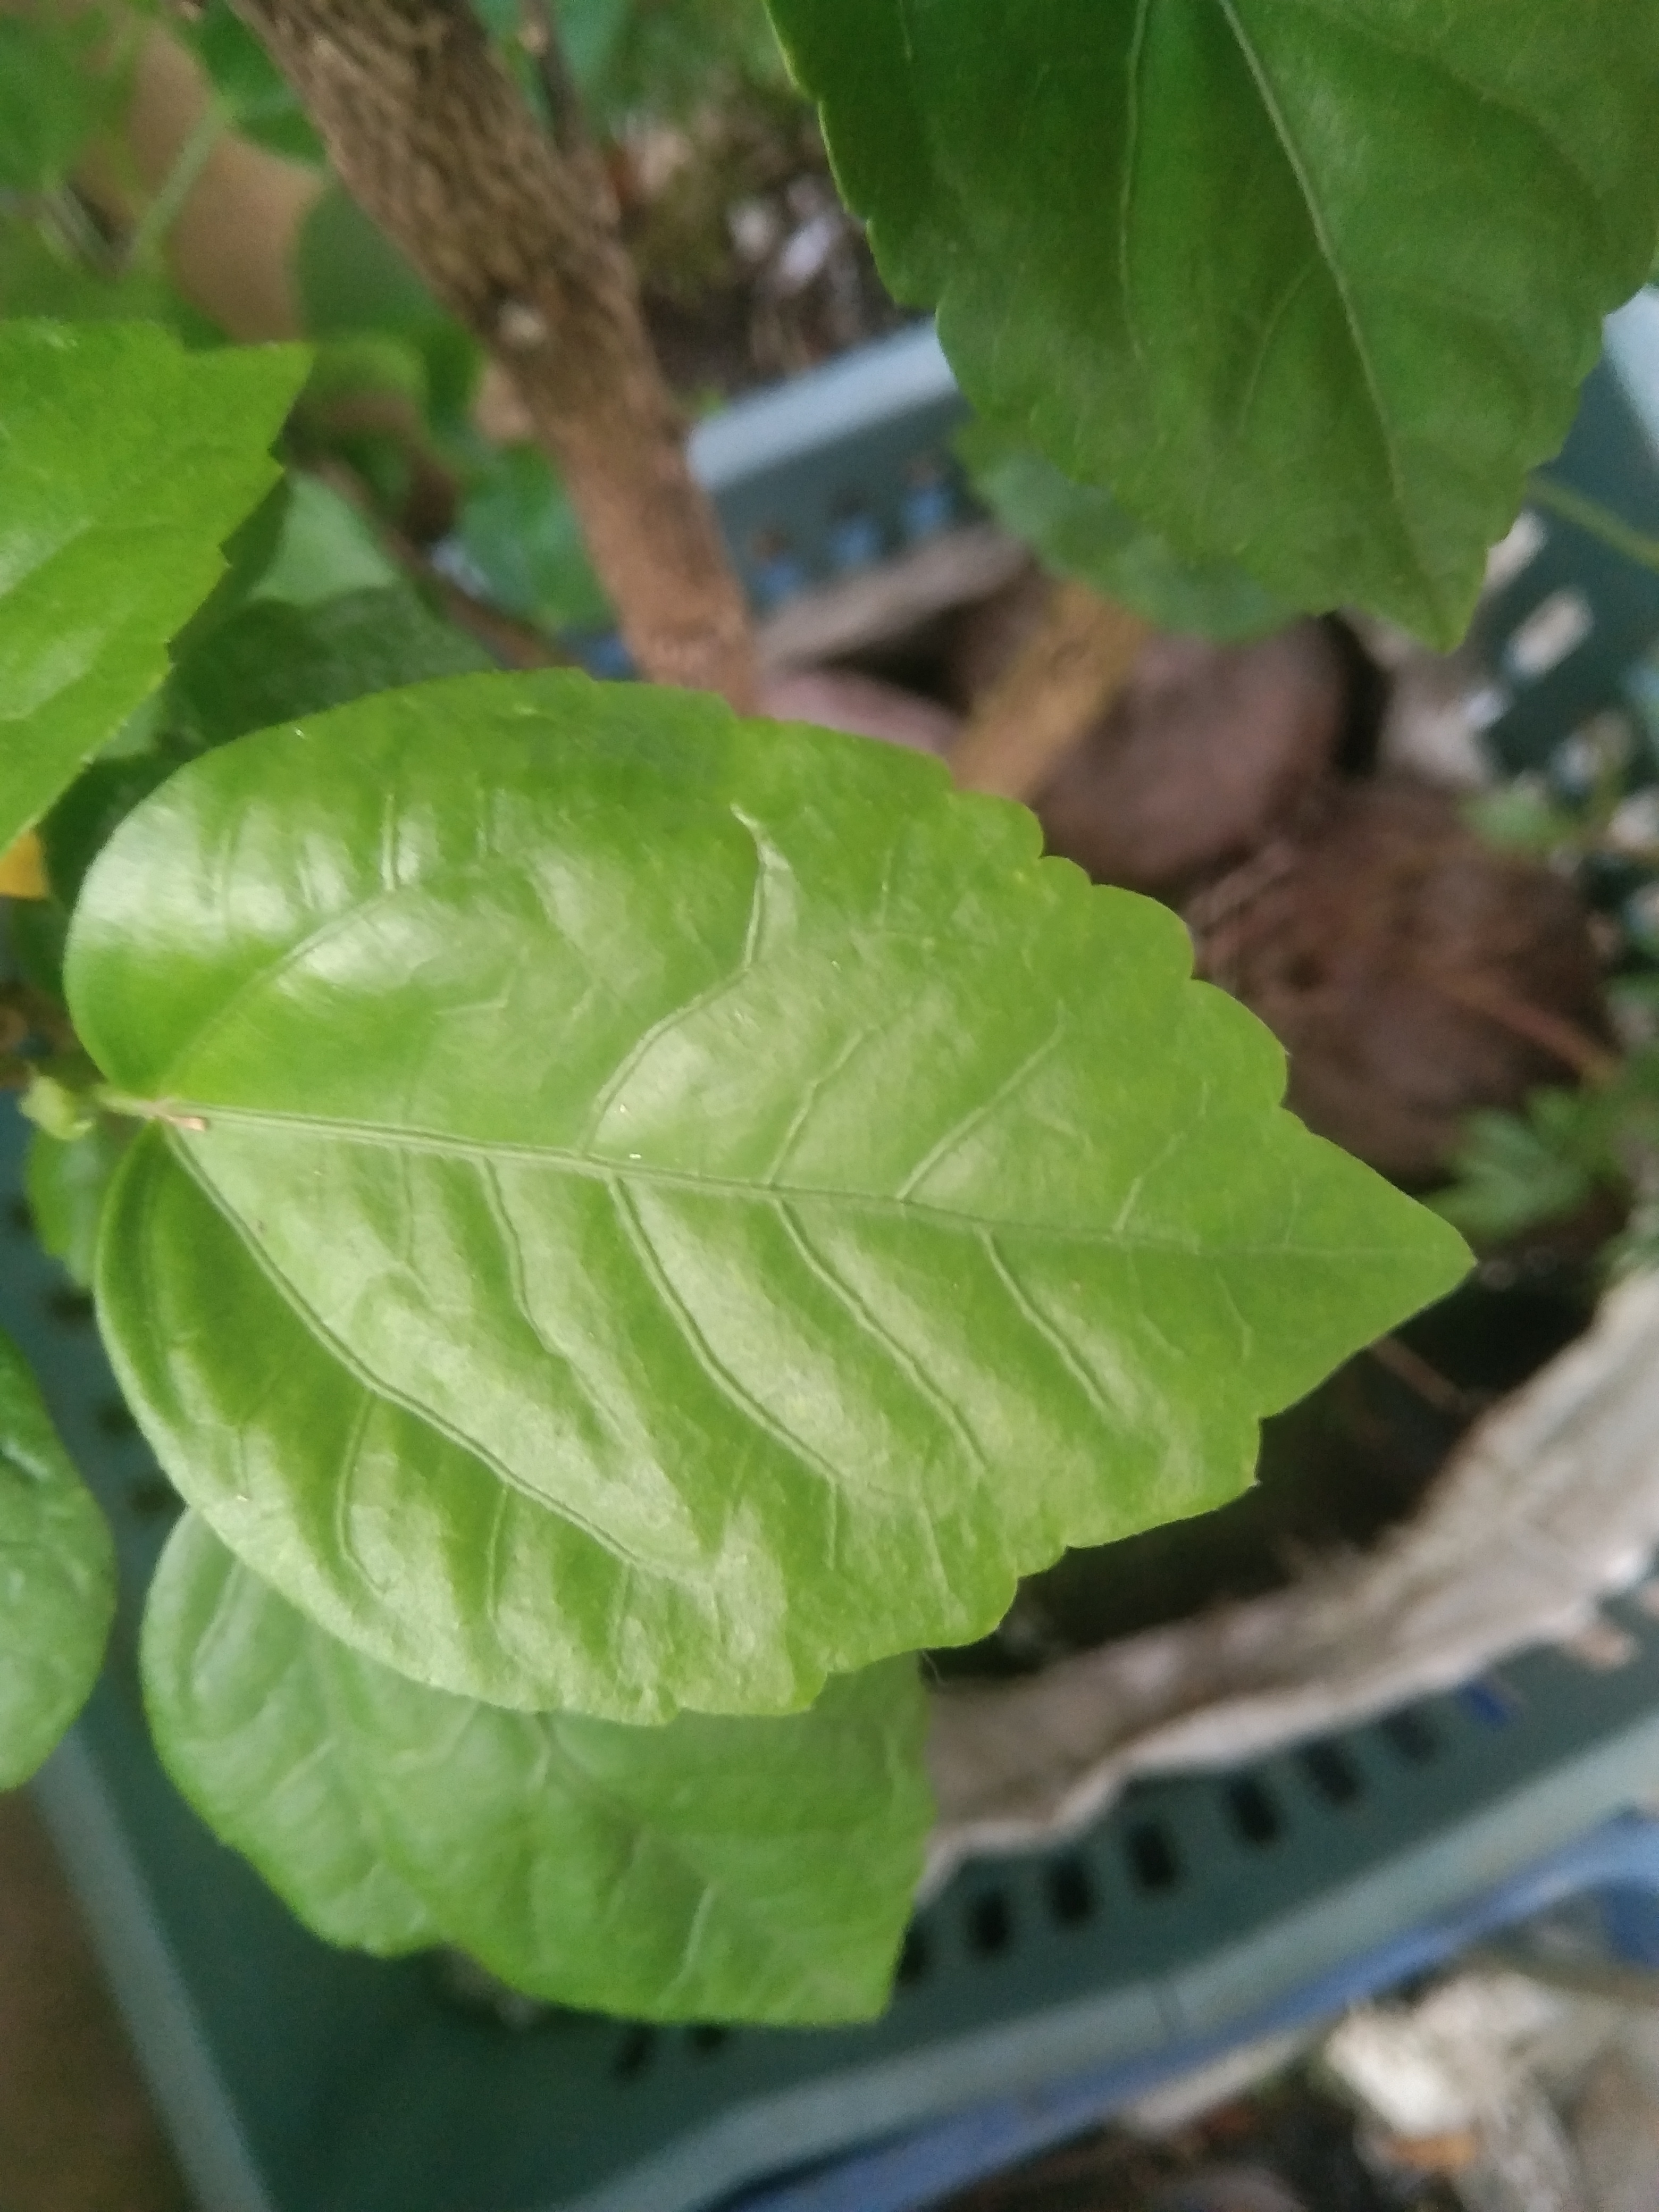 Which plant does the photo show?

hibiscus
